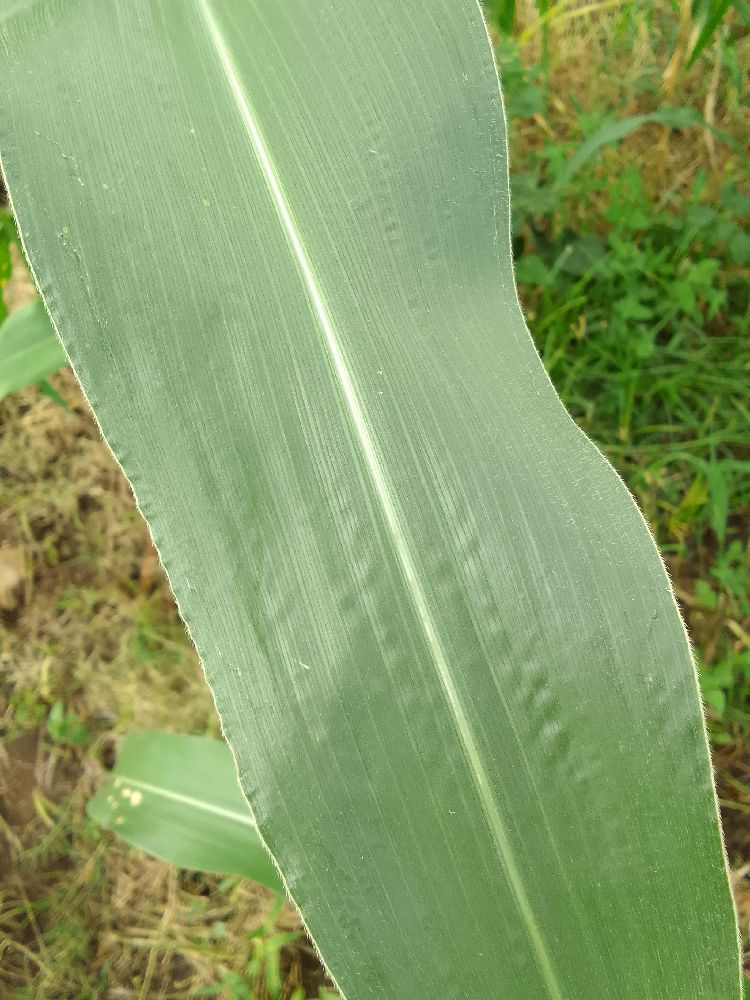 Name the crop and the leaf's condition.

maize, healthy
